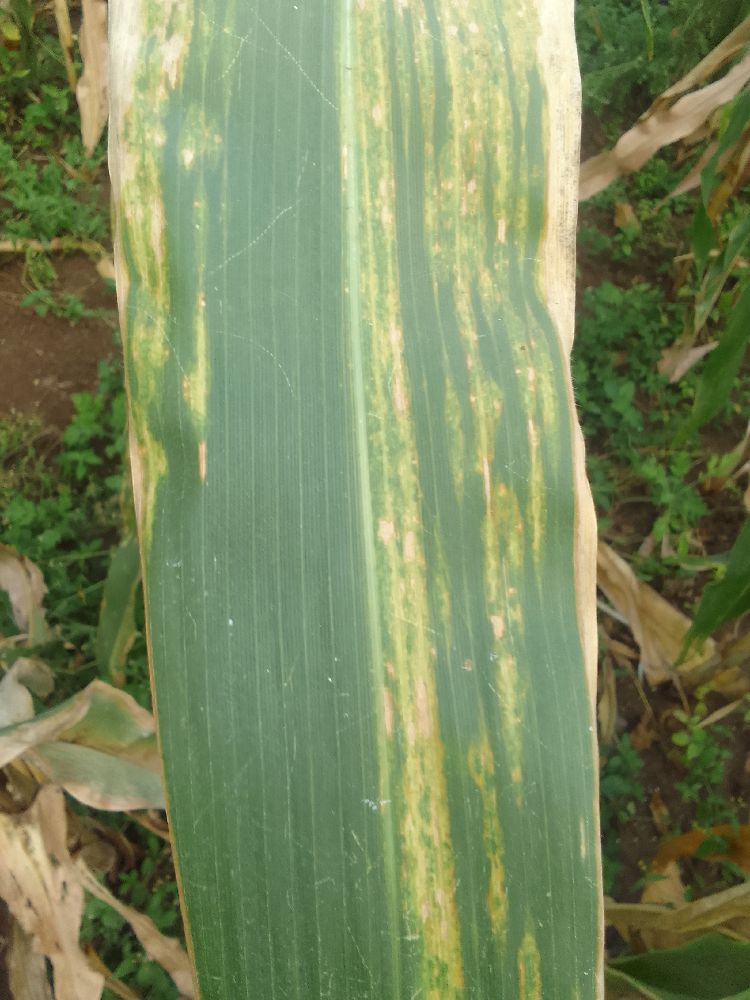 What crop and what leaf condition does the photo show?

maize, maize lethal necrosis
